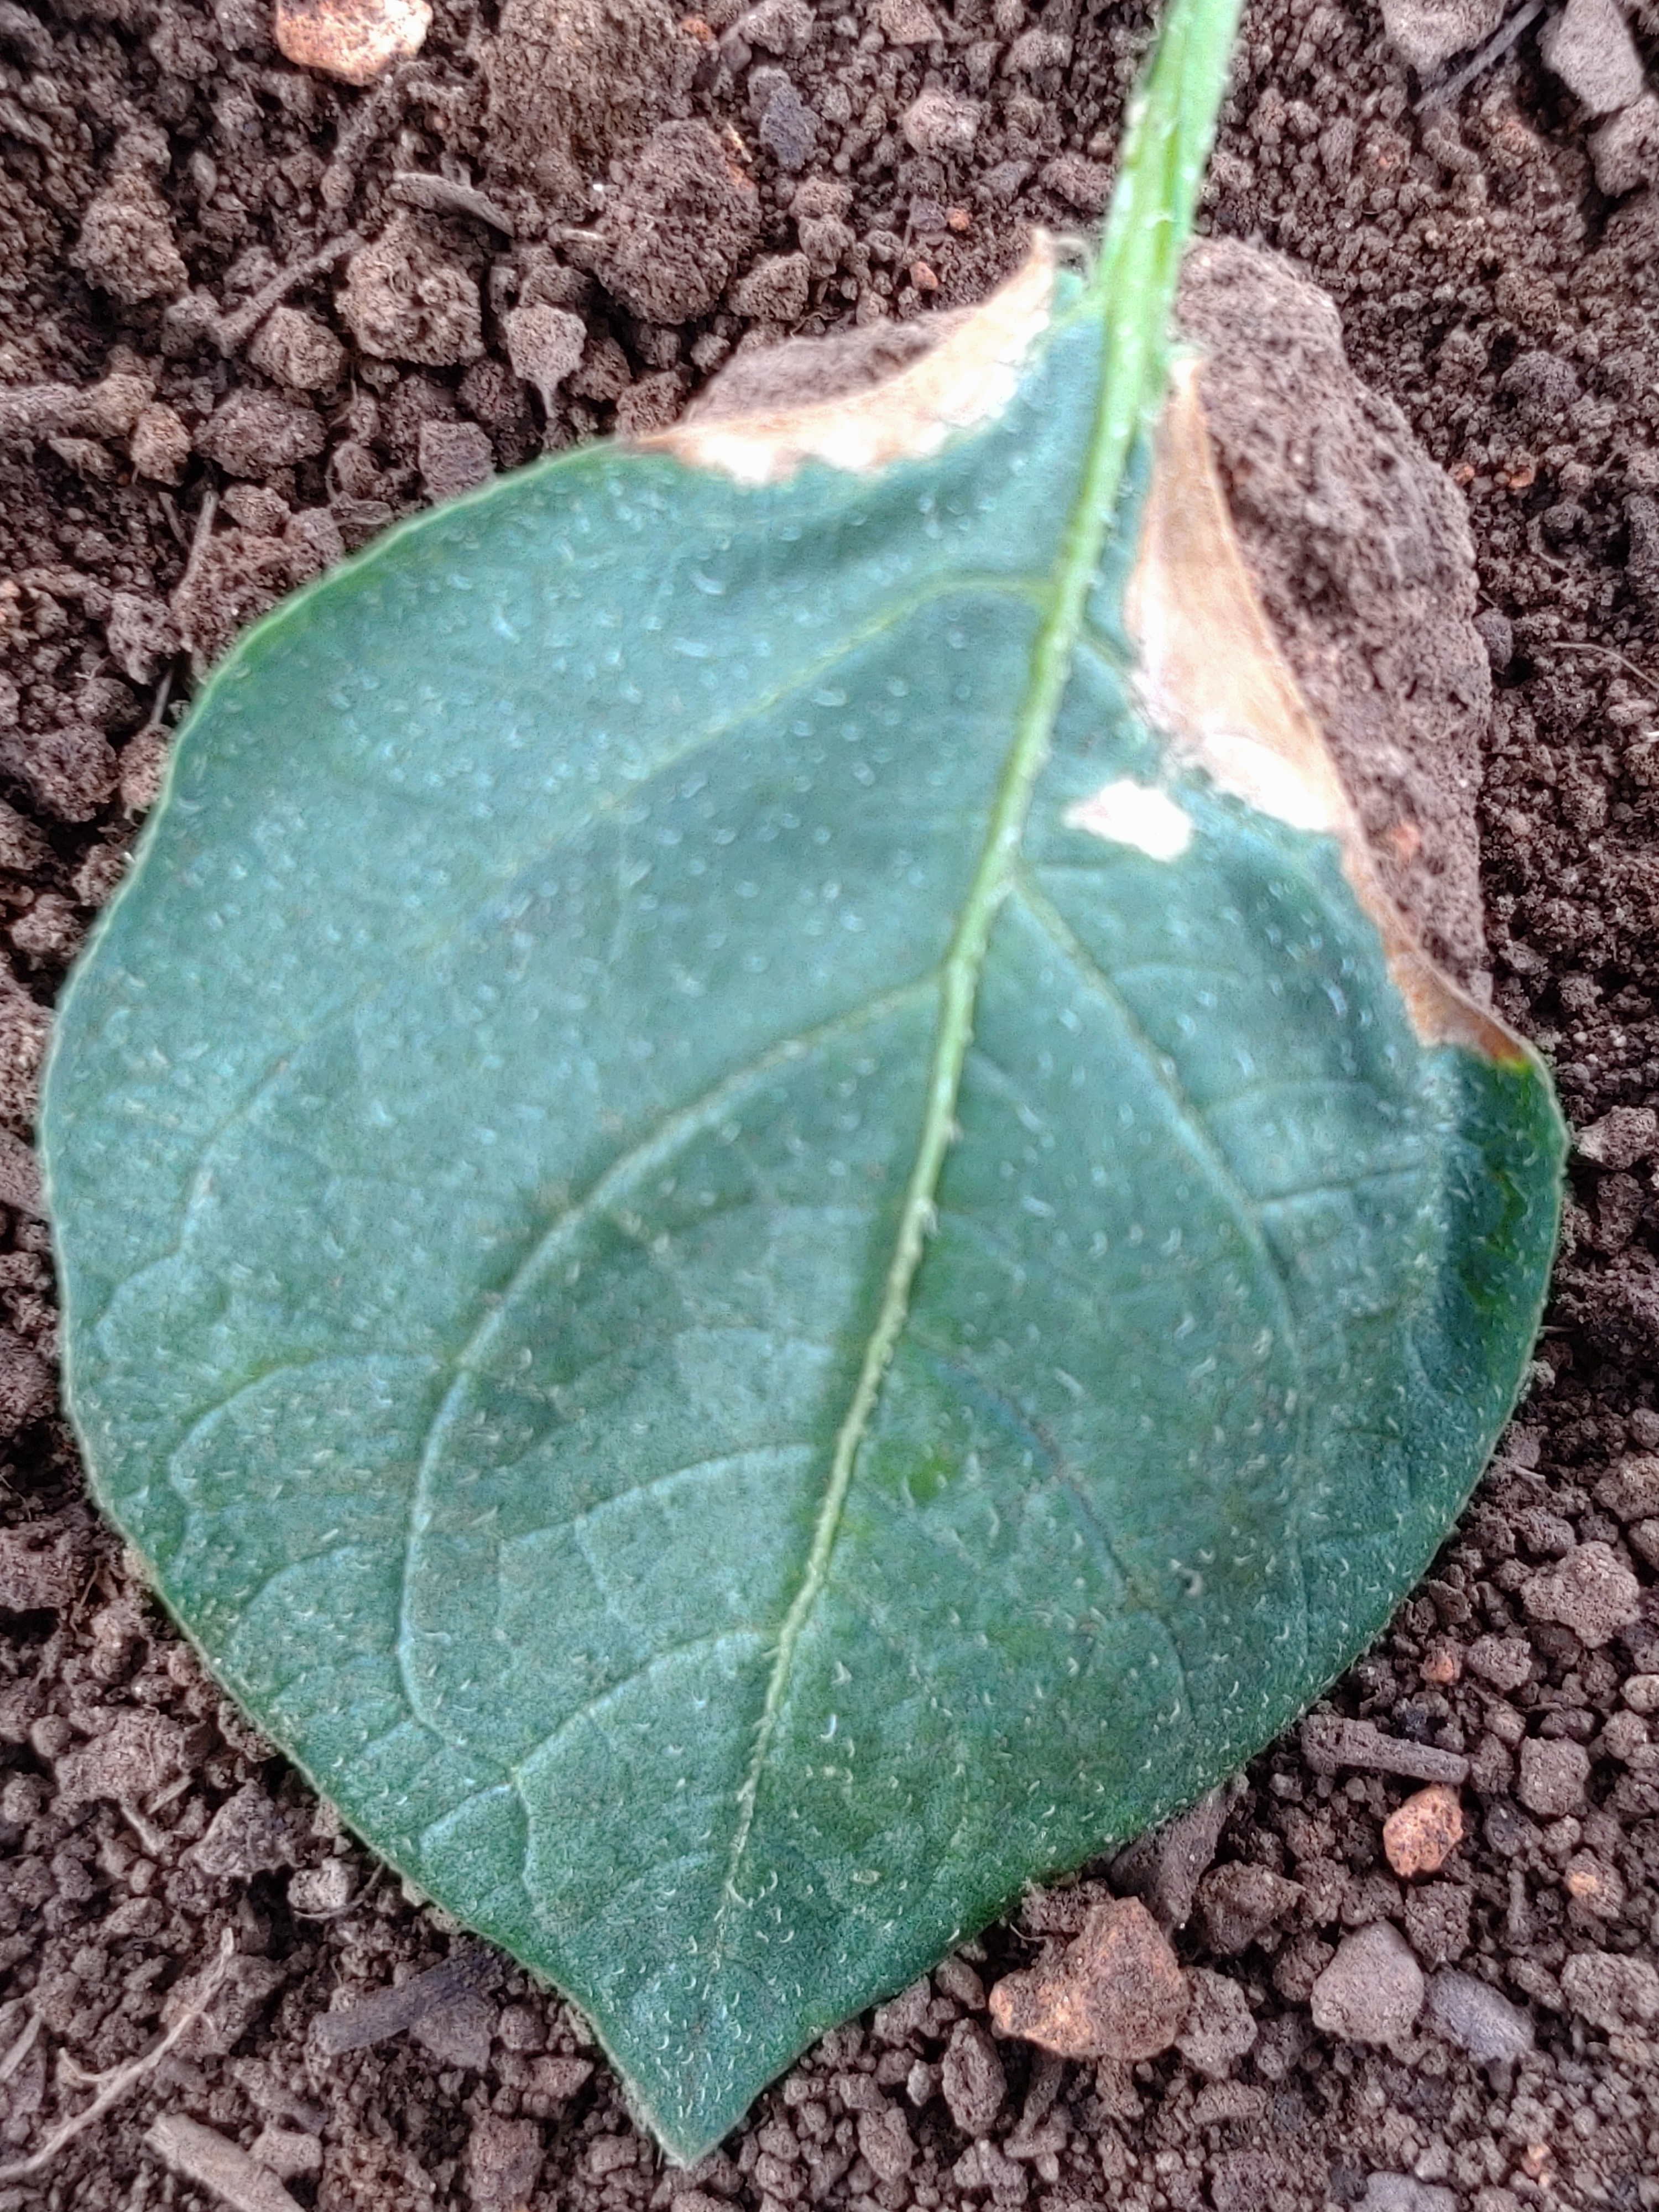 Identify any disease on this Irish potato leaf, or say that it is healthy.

early blight
